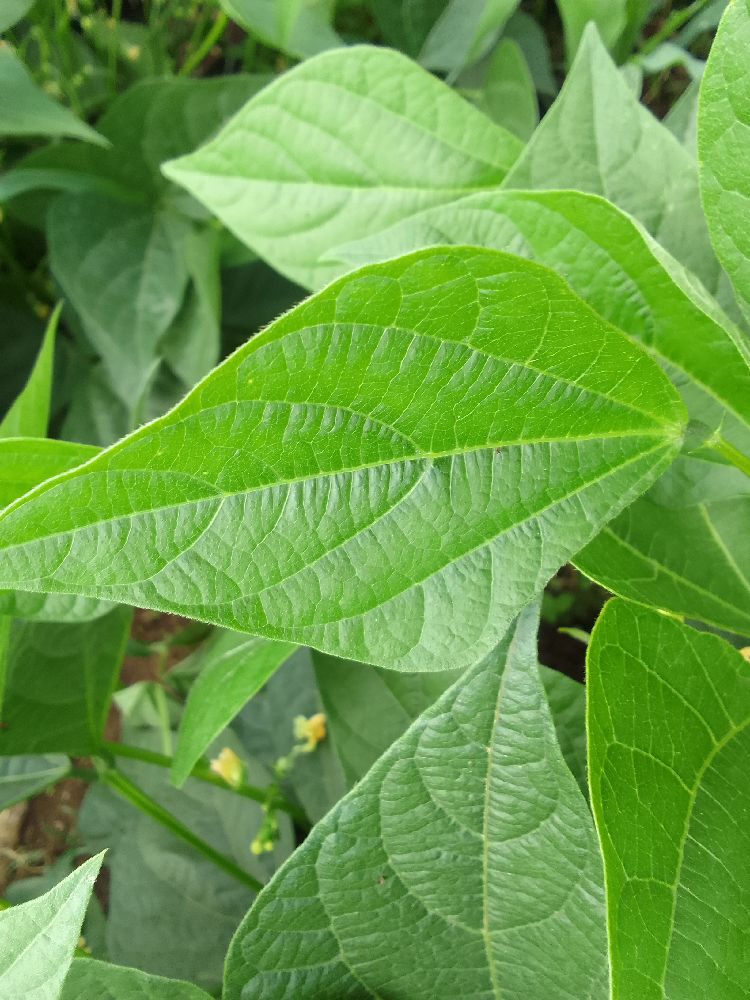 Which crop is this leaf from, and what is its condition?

common bean, healthy
